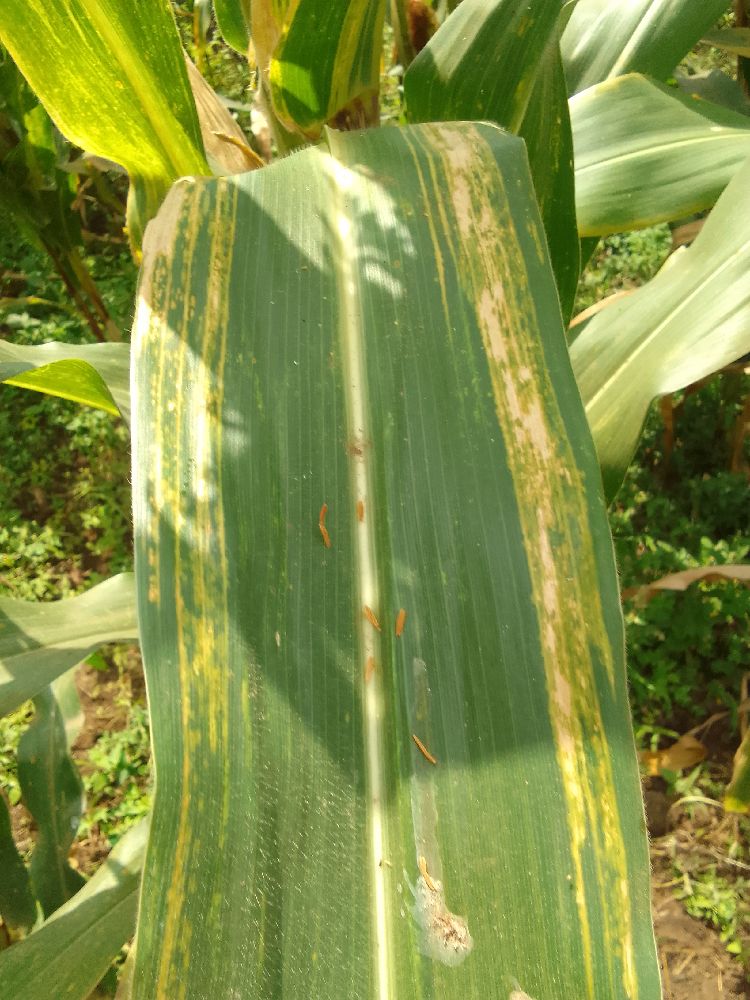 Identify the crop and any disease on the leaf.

maize, maize lethal necrosis
